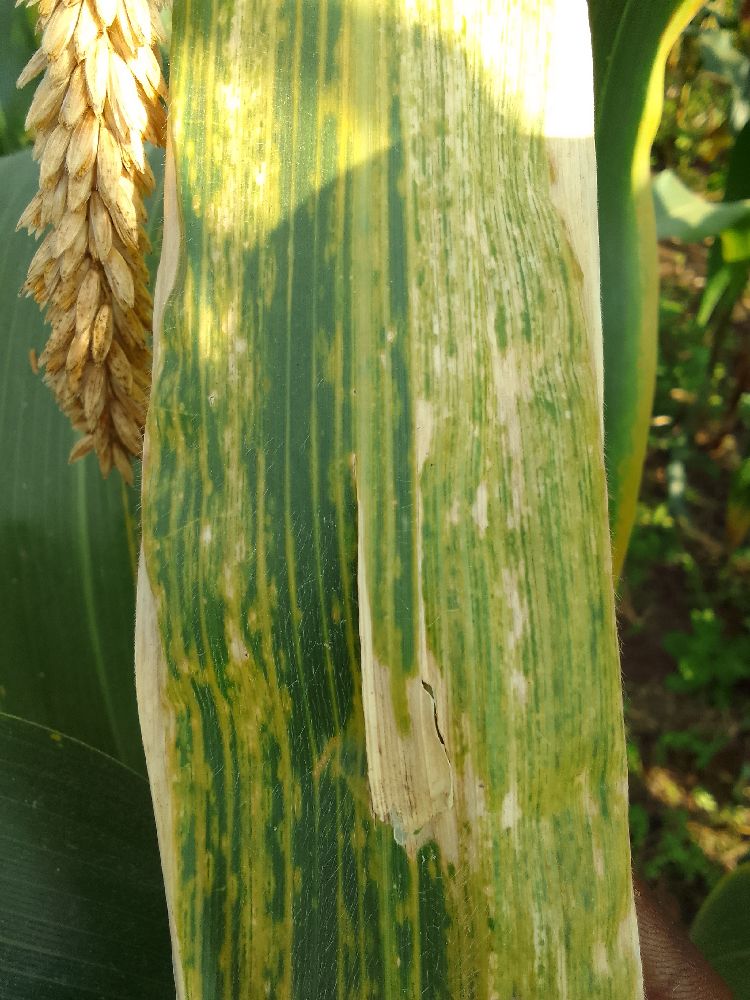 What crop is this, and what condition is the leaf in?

maize, maize lethal necrosis
